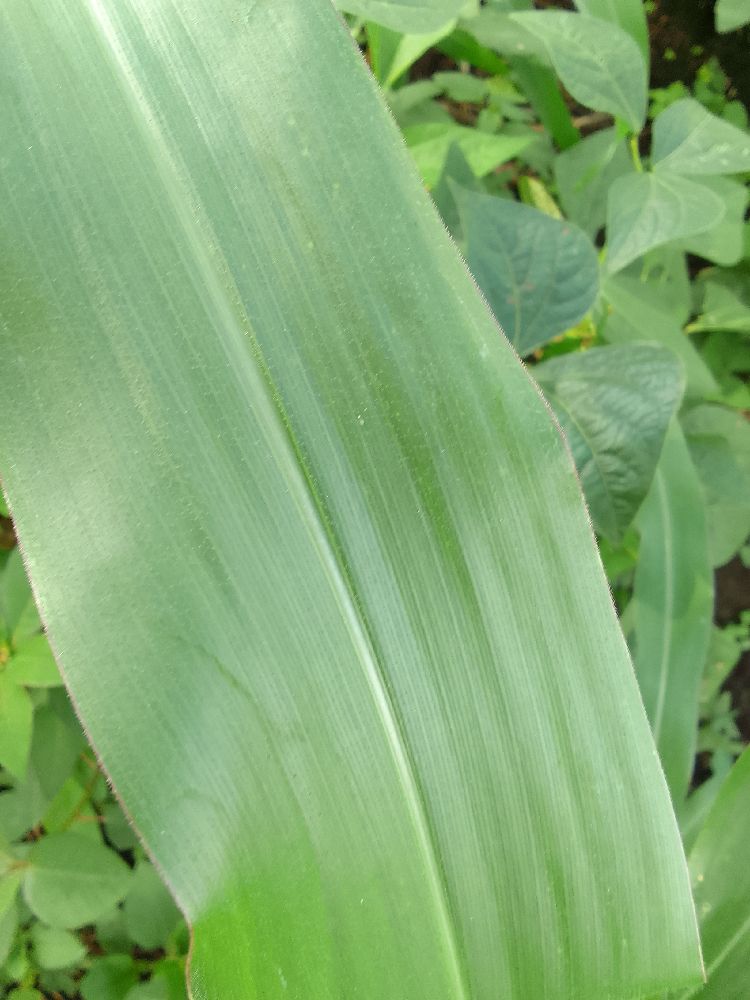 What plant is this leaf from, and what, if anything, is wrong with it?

maize, healthy
